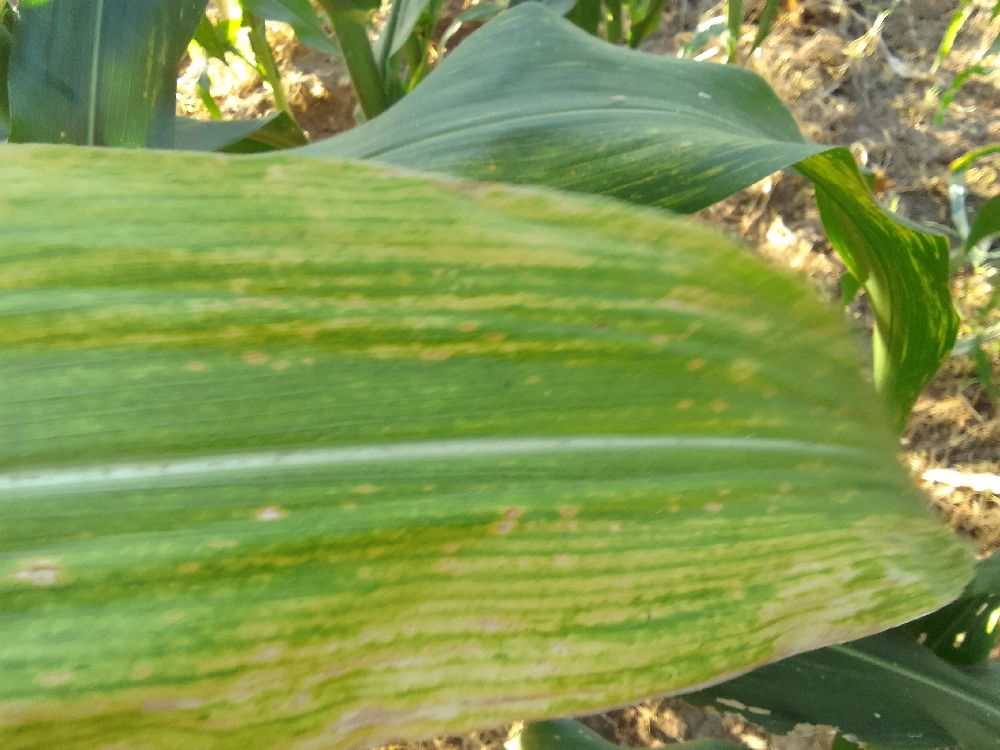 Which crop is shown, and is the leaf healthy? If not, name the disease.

maize, maize lethal necrosis
